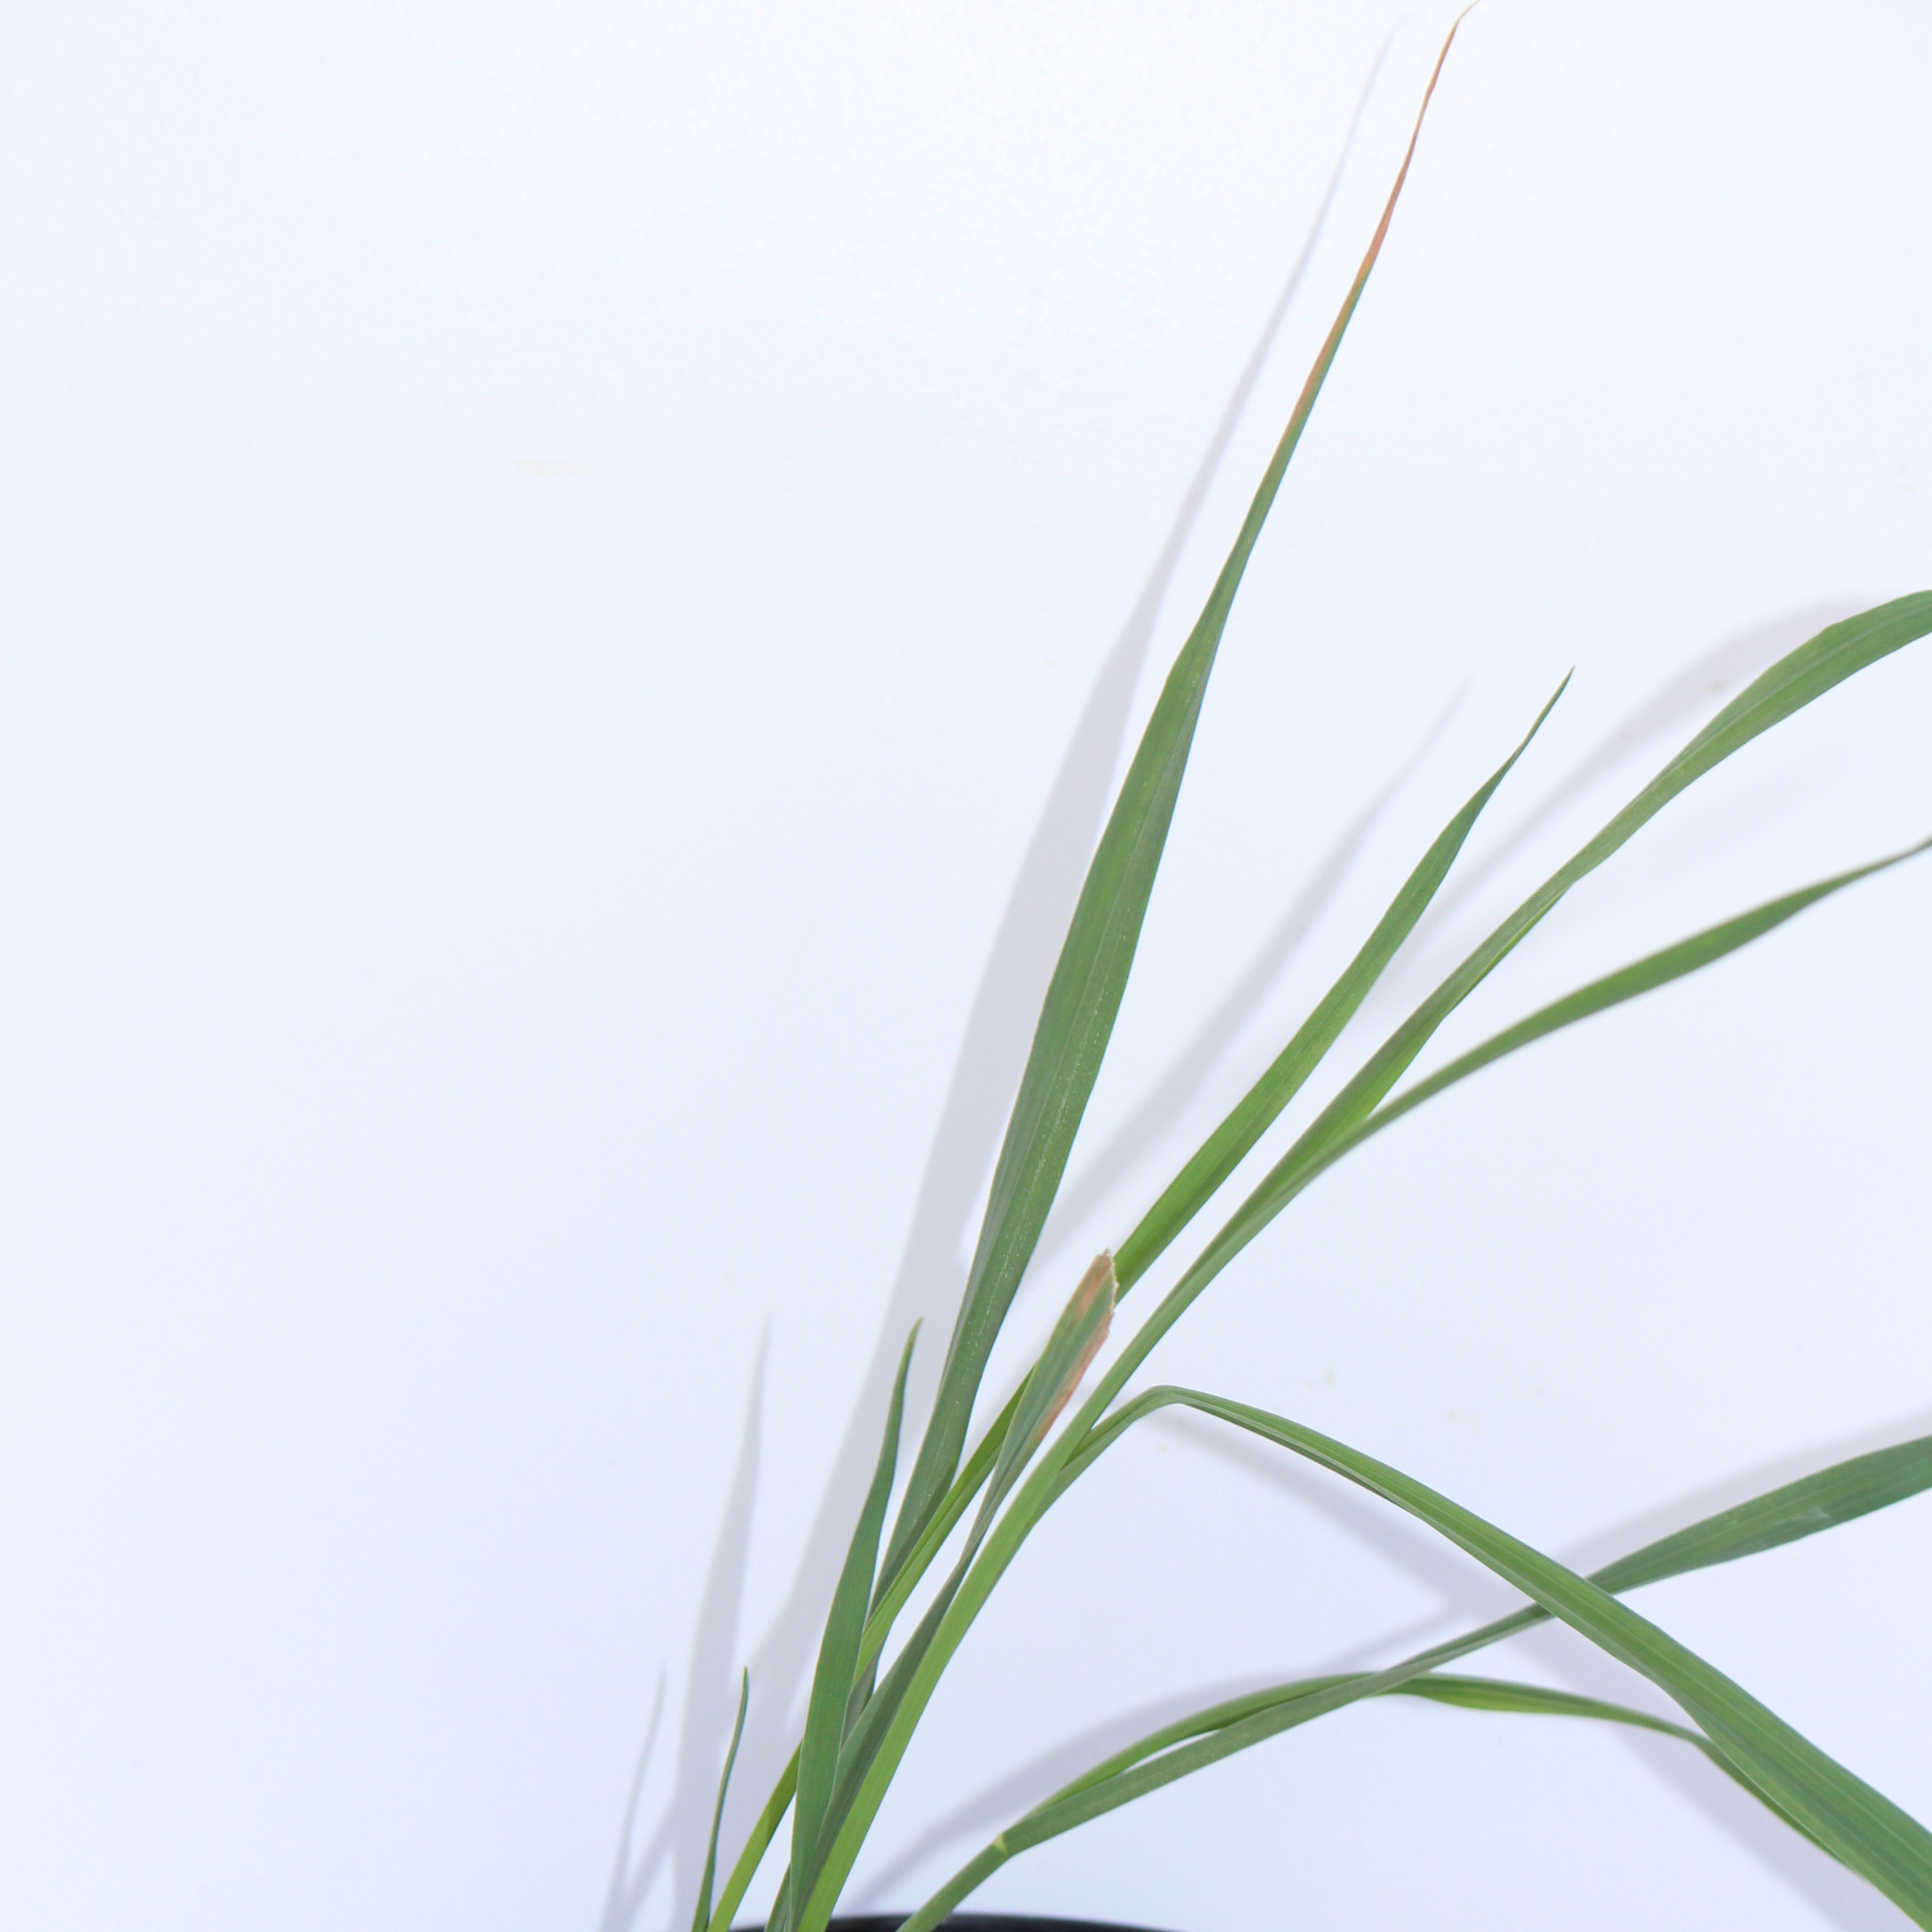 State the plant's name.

Avena sterilis
